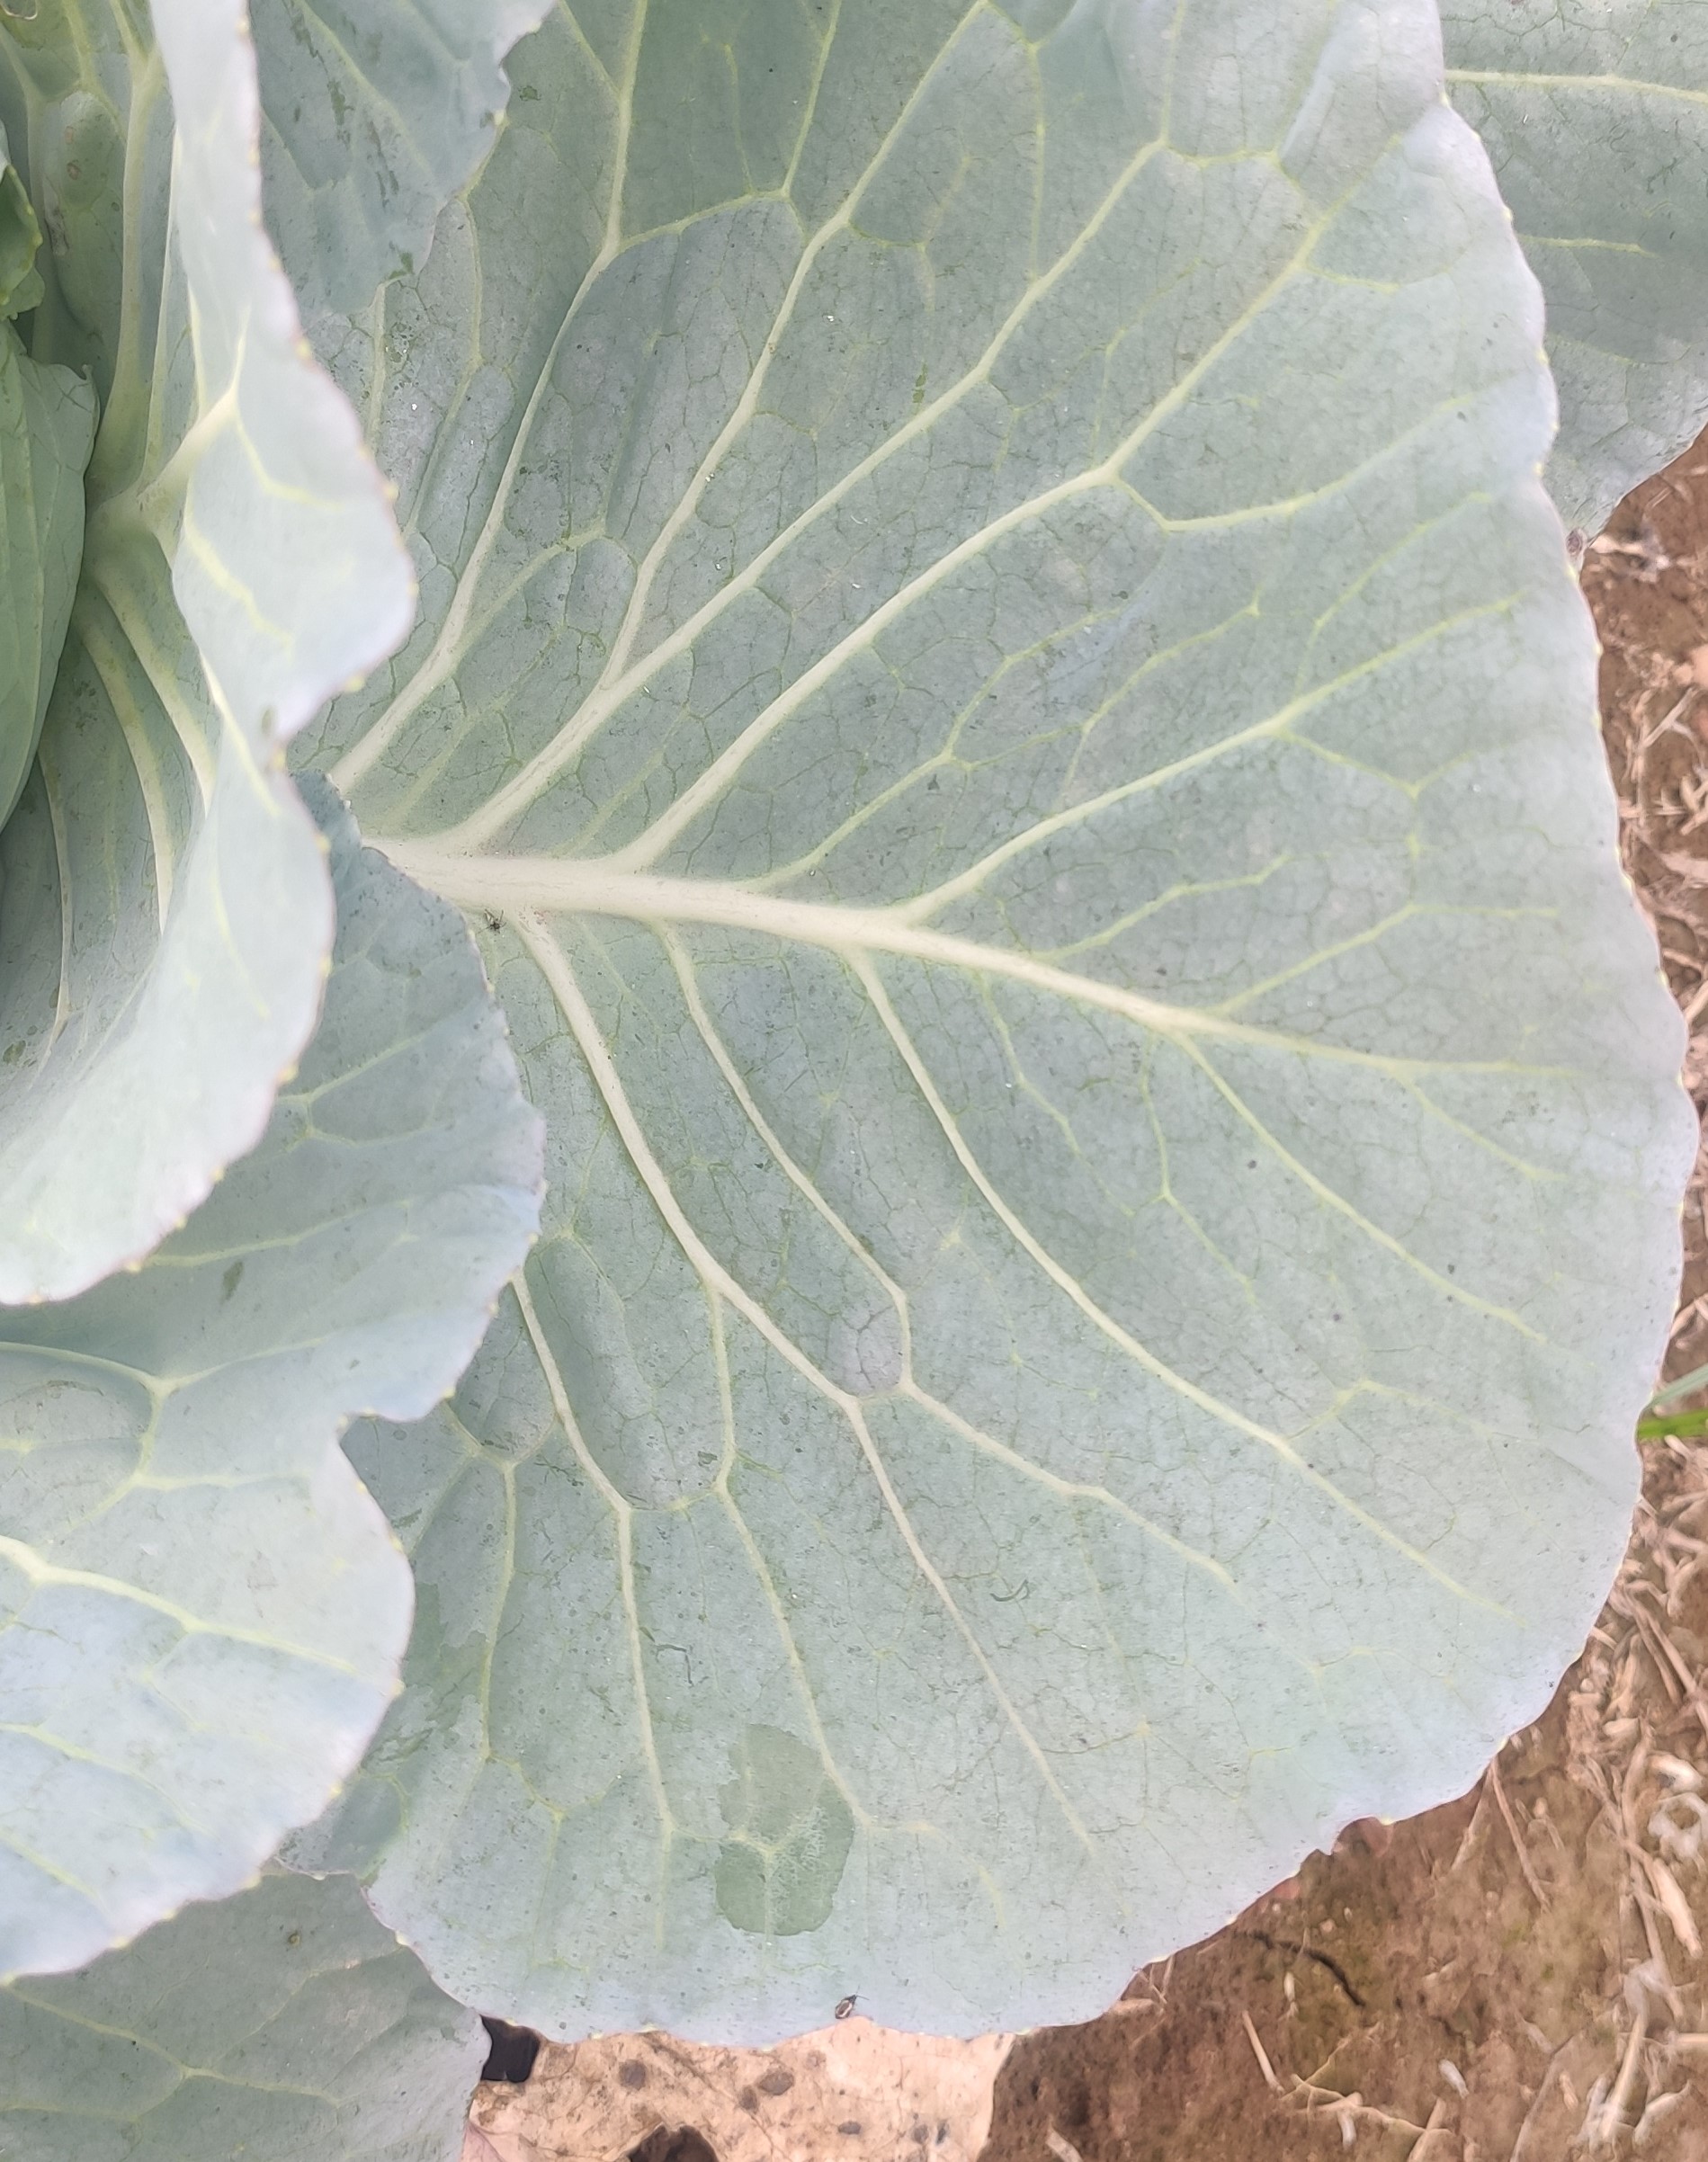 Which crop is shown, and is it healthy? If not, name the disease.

cabbage, healthy
